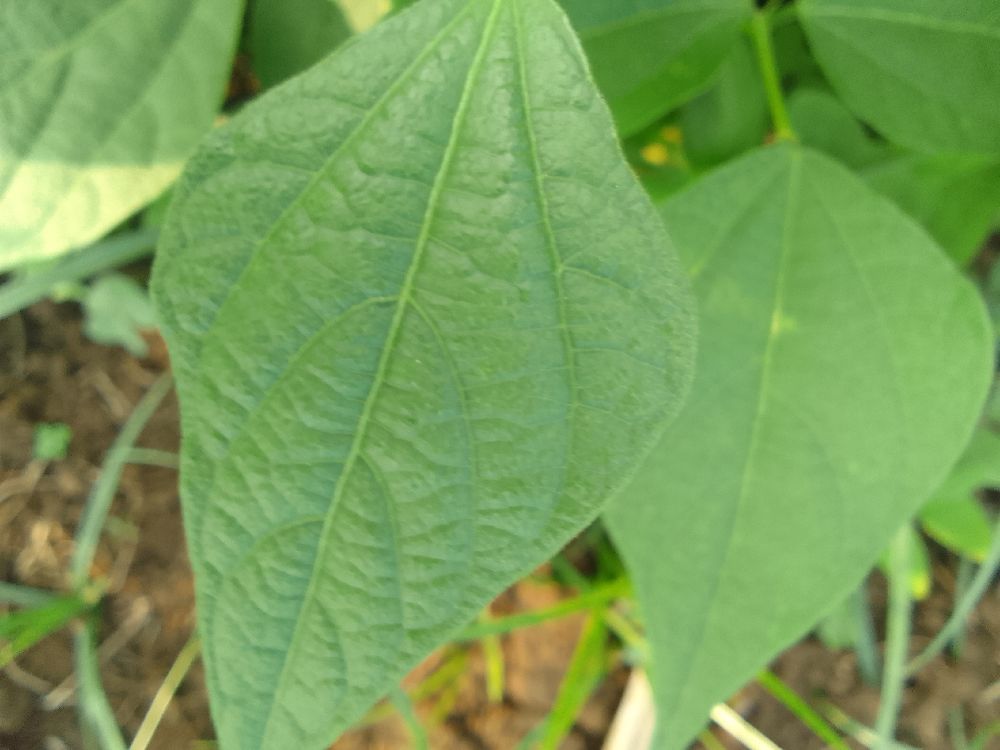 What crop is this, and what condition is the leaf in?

common bean, healthy
